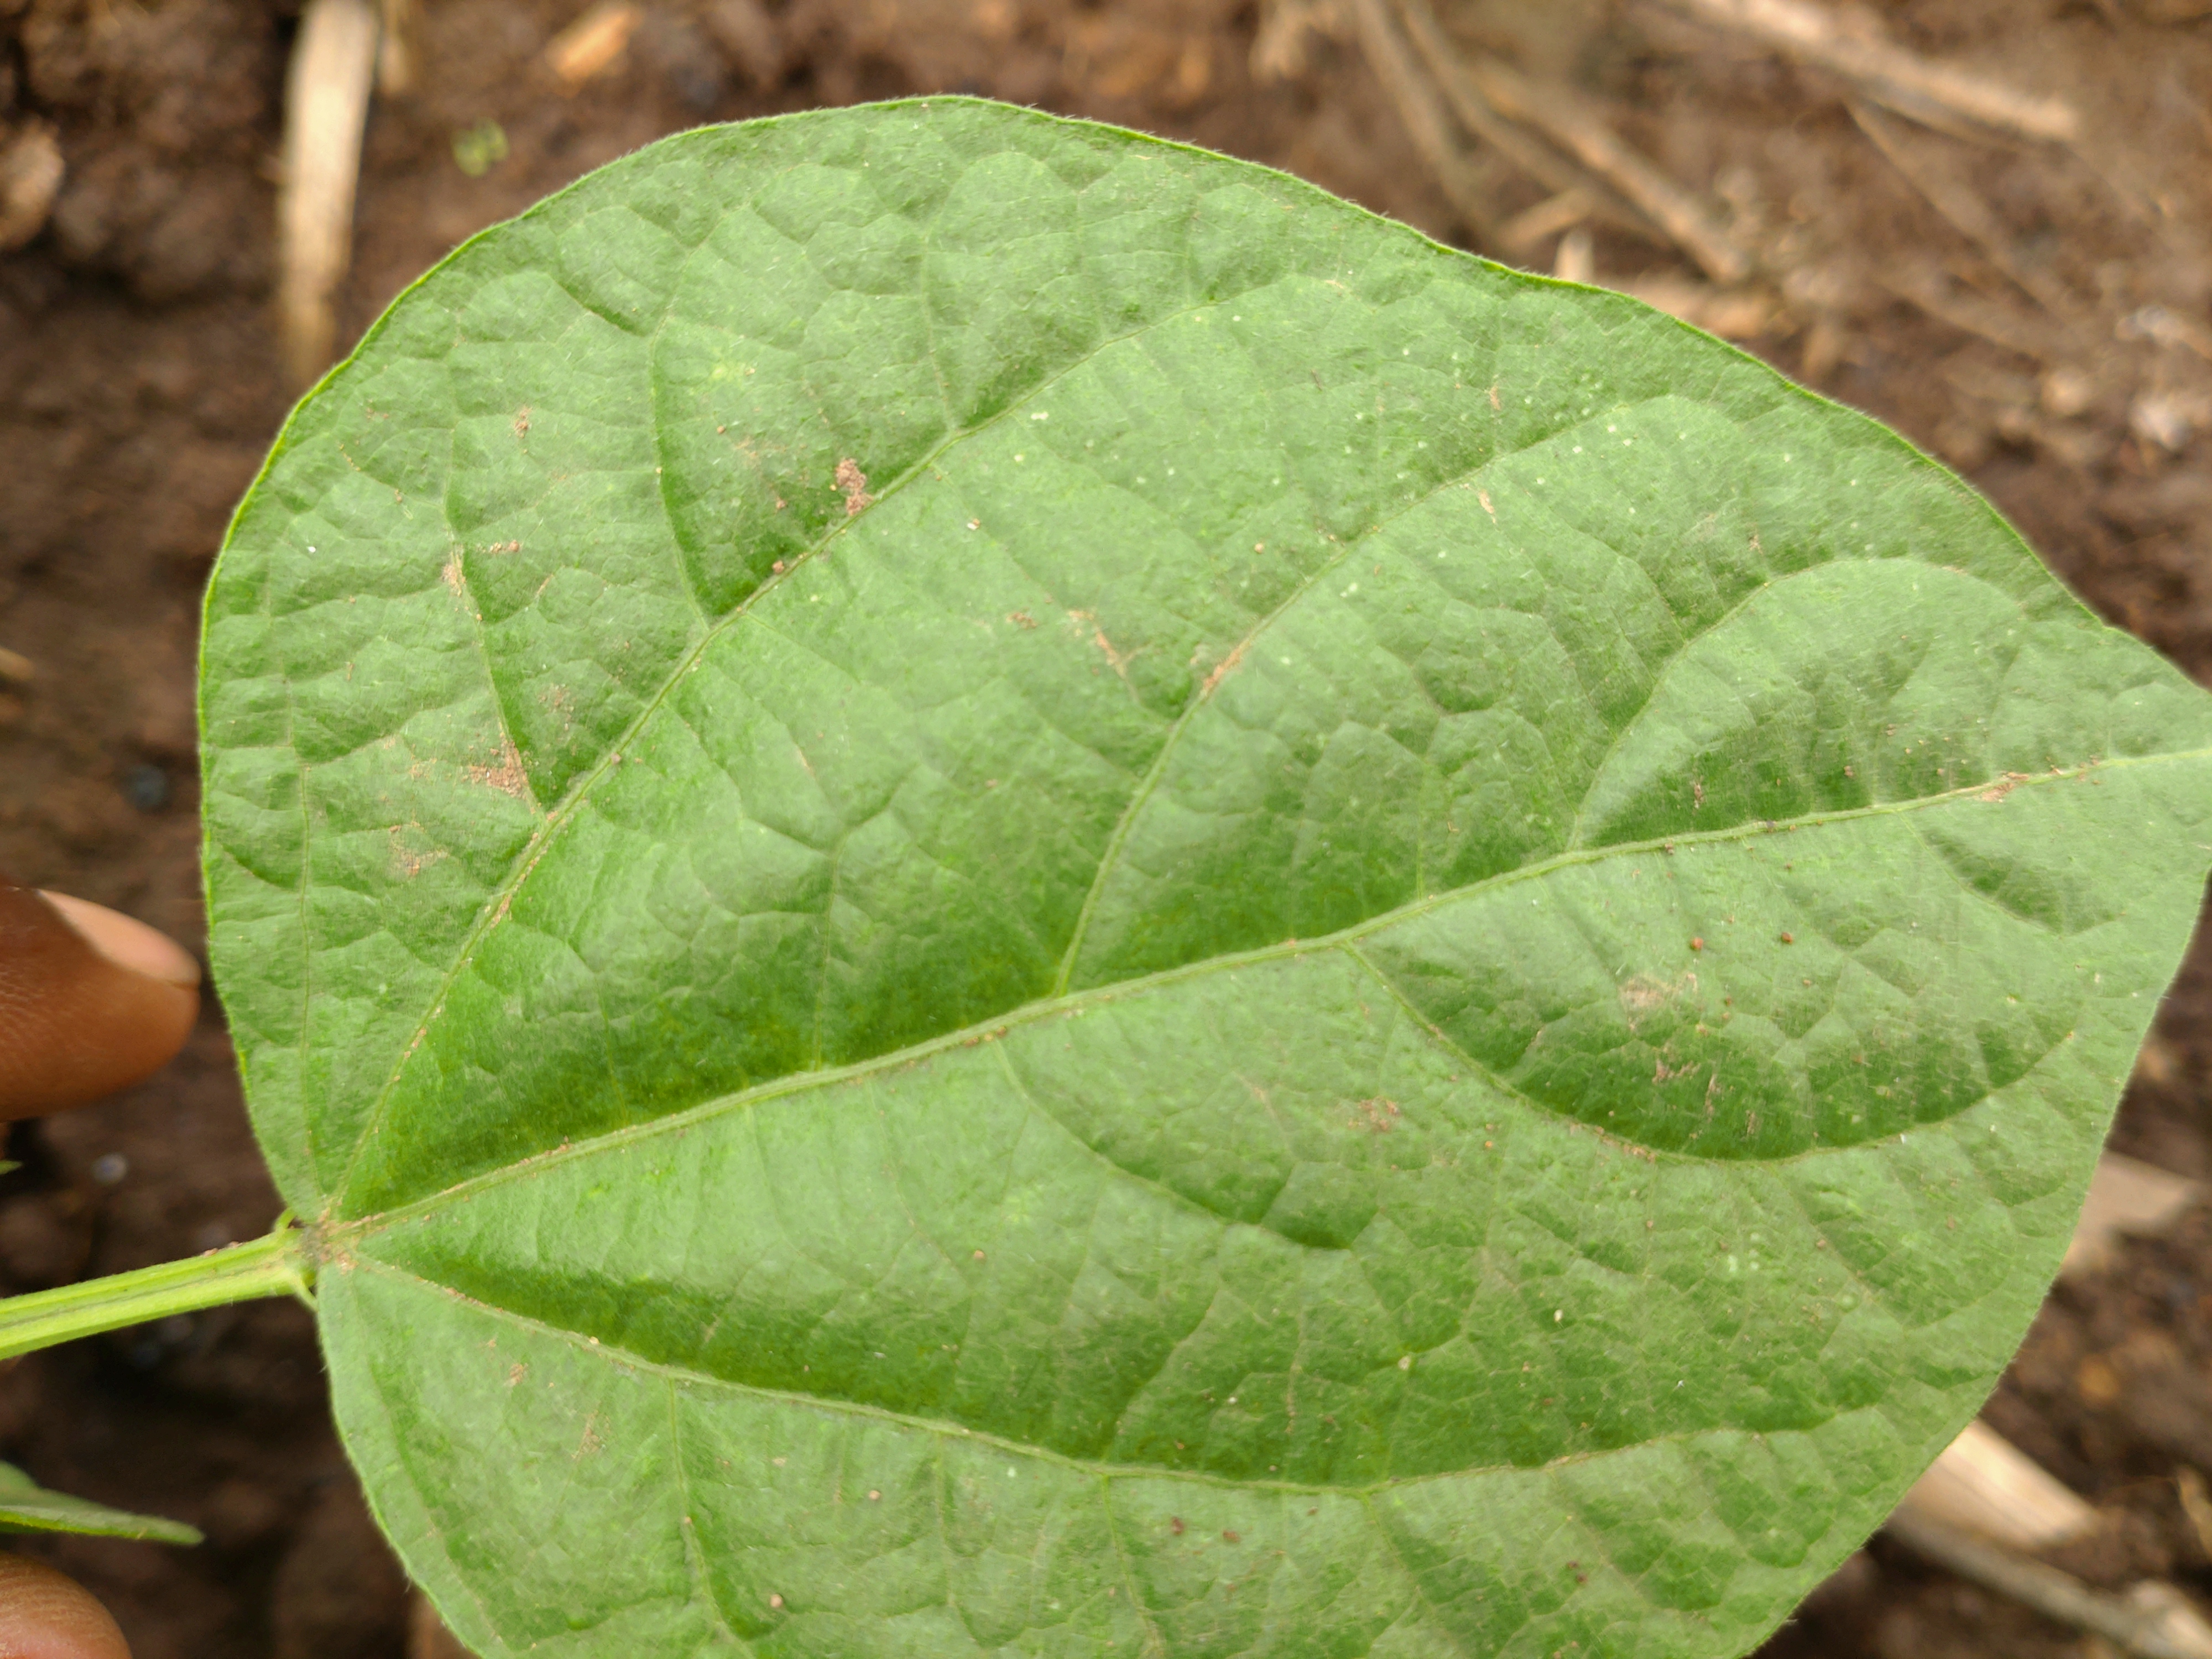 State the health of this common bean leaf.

healthy
